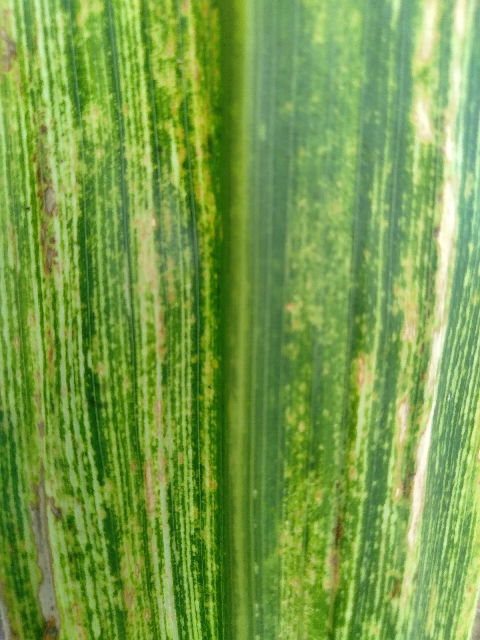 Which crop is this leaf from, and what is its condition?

maize, maize streak virus
